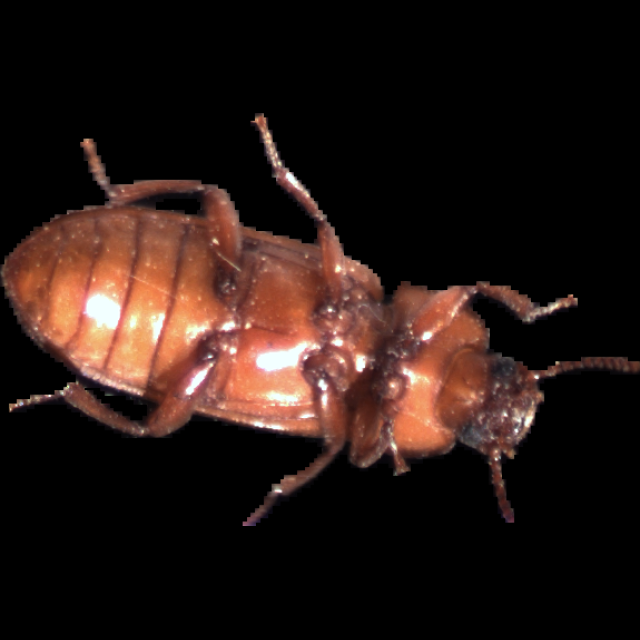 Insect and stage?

mealworm beetle
